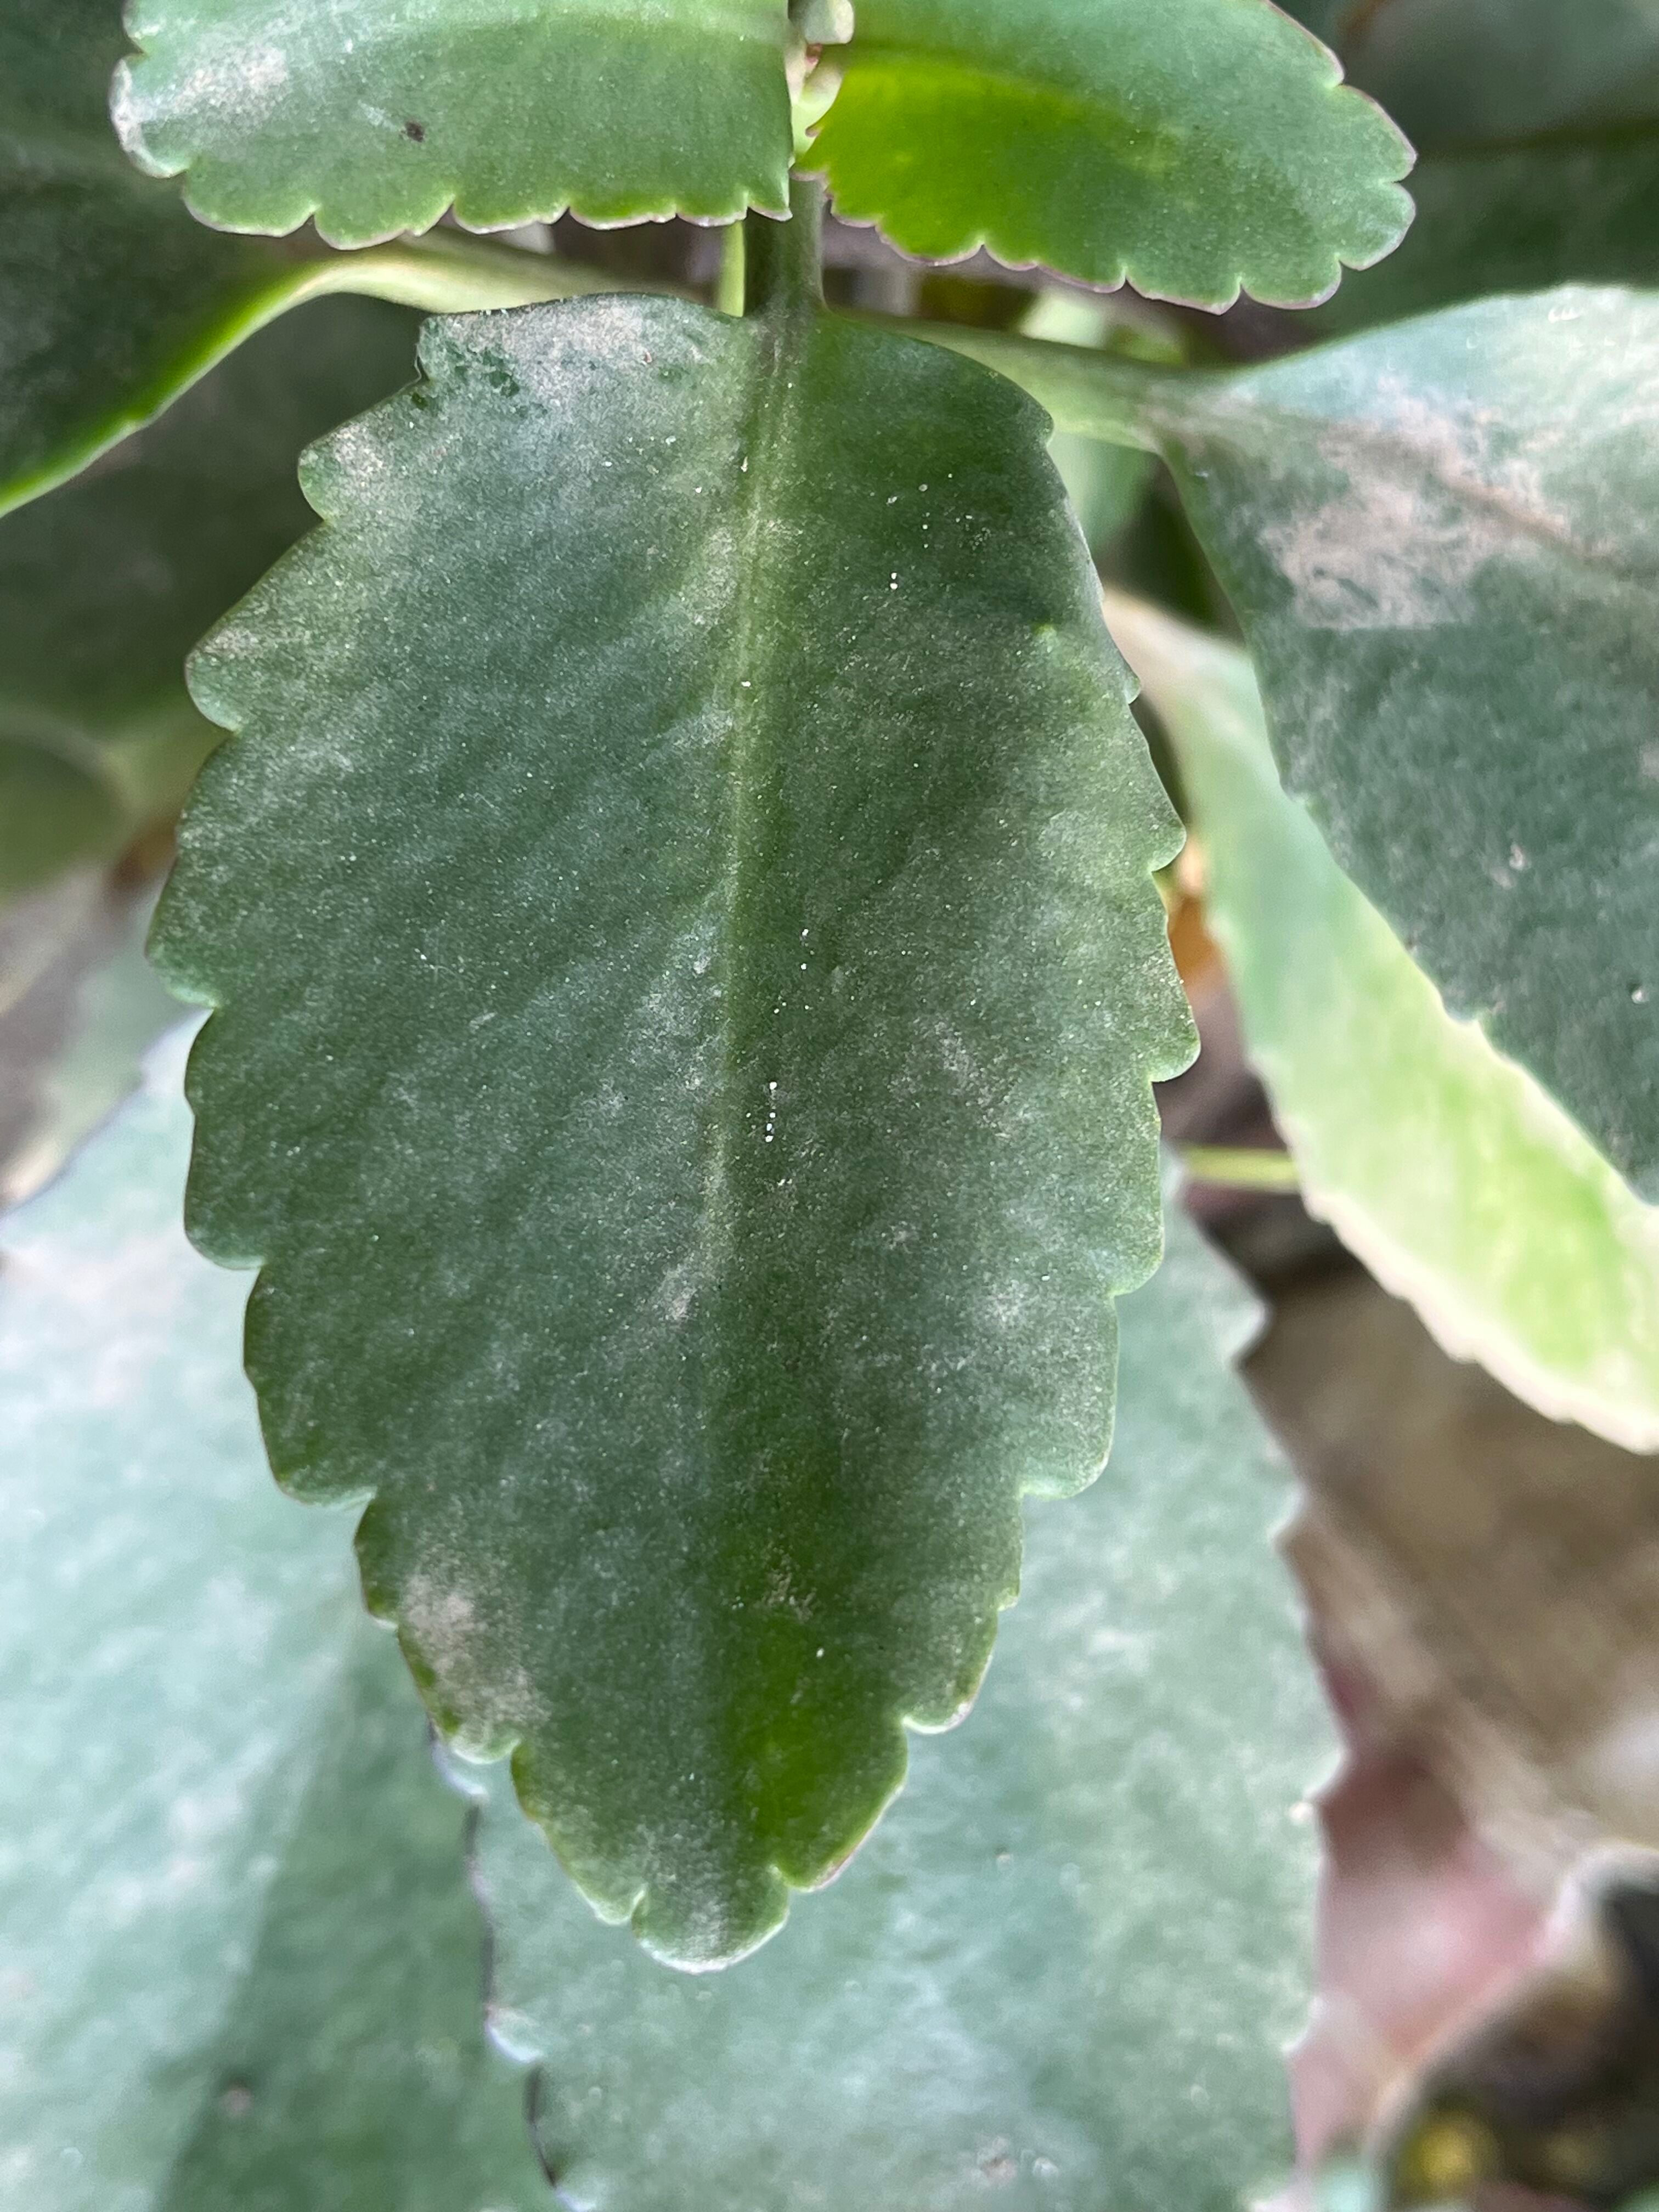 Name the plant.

pathorkuci
